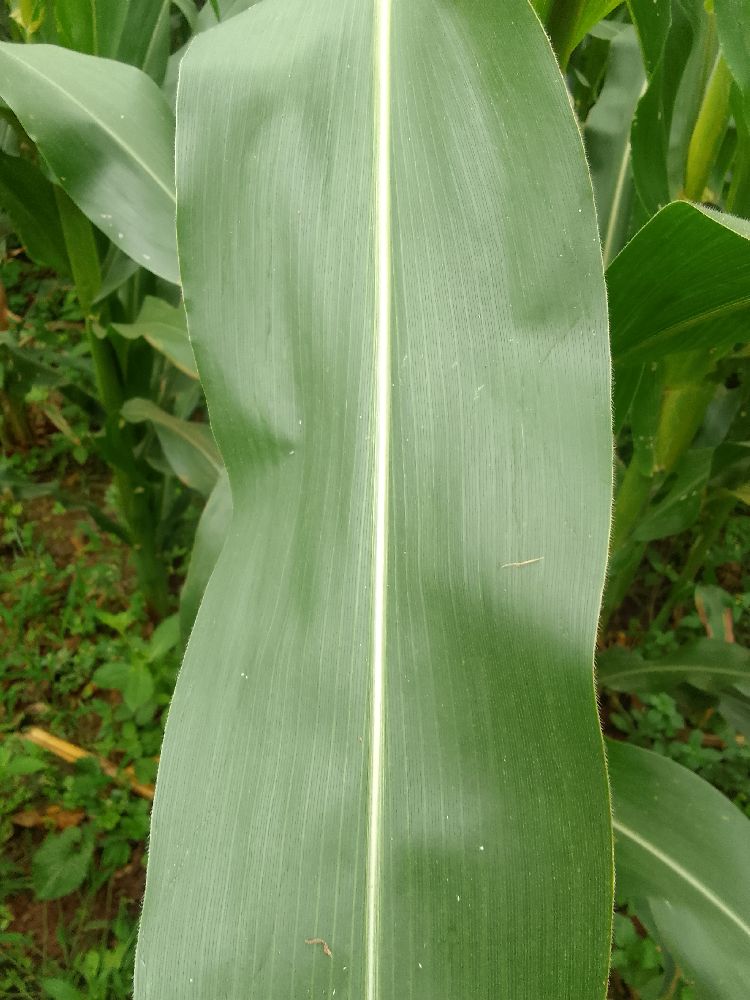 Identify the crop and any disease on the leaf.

maize, healthy
